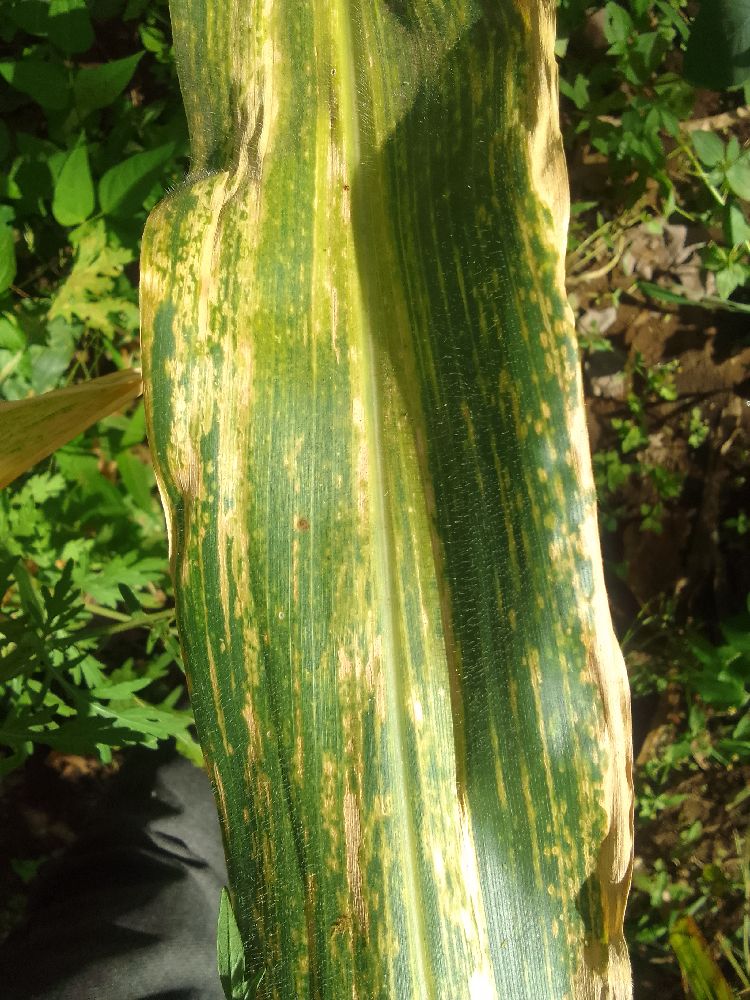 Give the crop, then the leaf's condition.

maize, maize lethal necrosis
